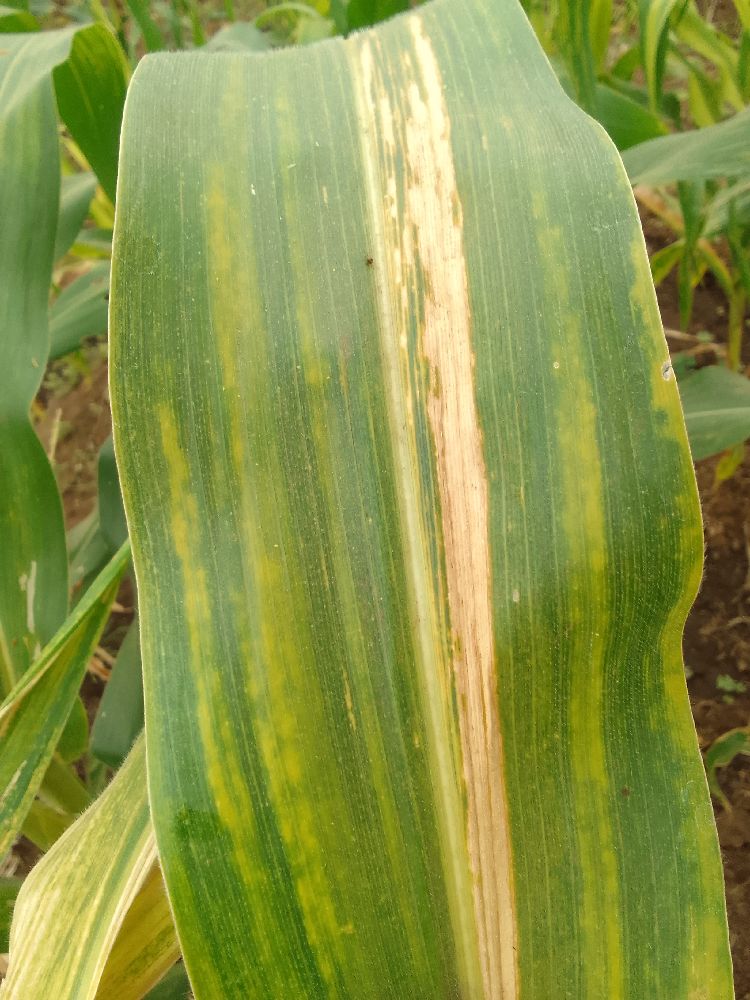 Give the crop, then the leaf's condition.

maize, maize lethal necrosis
